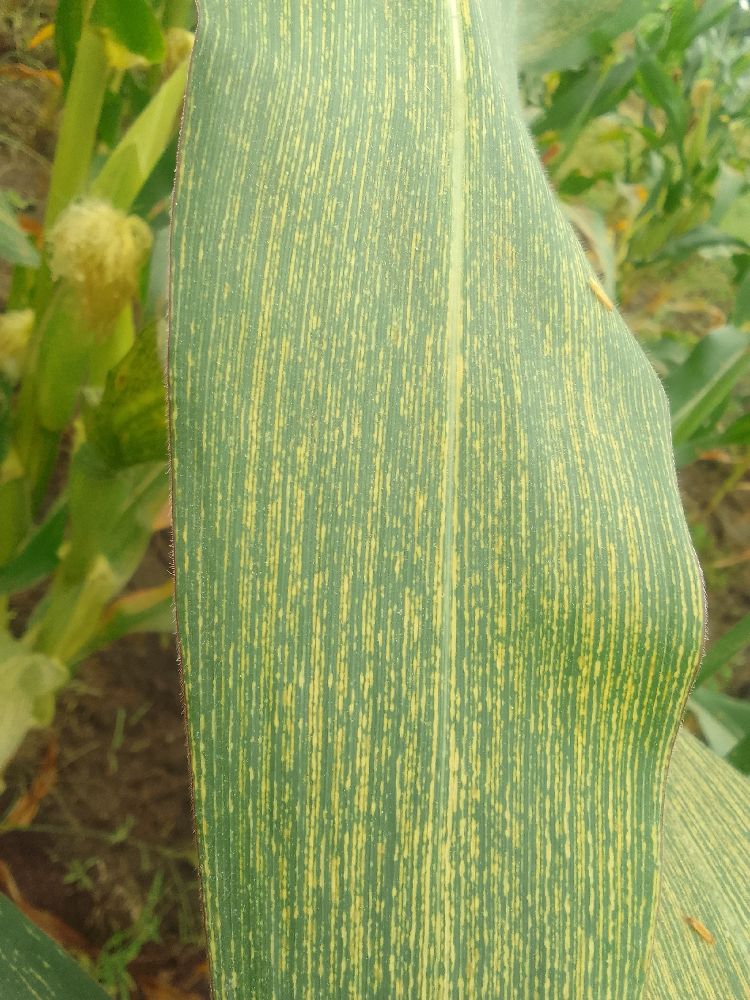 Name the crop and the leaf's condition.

maize, maize streak virus
